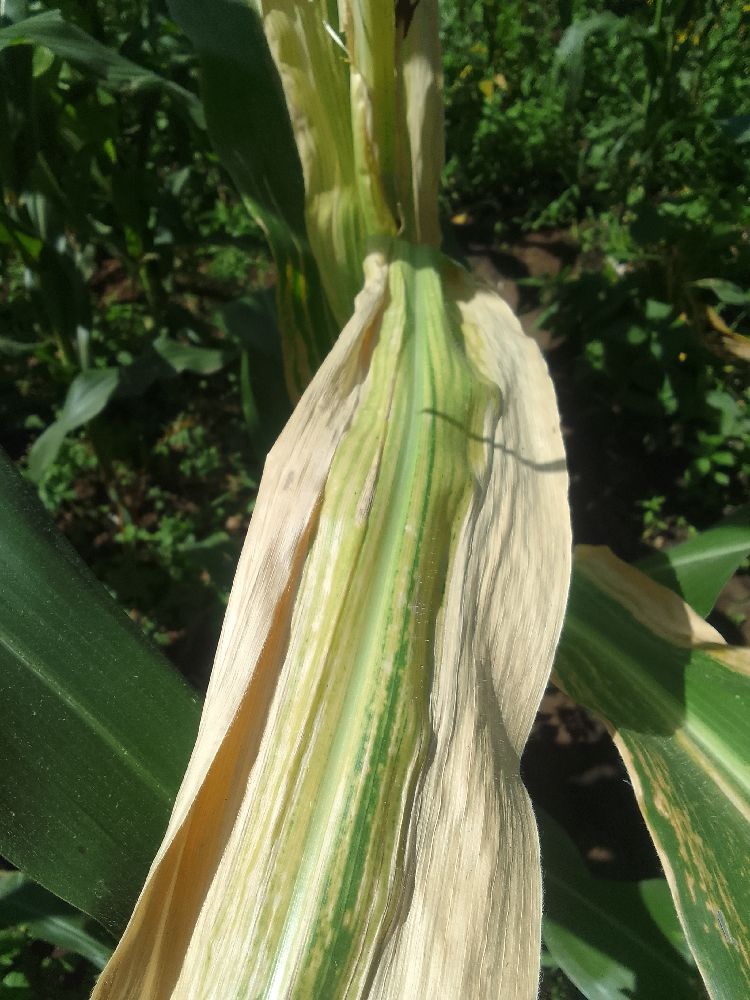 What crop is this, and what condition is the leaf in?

maize, maize lethal necrosis
